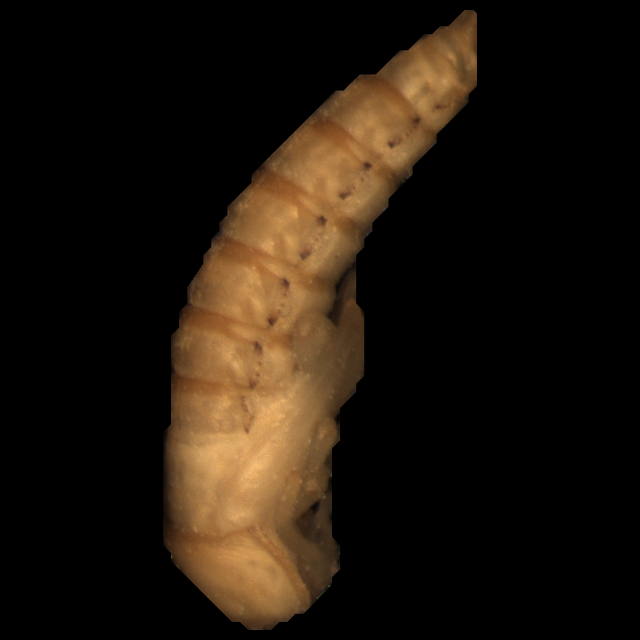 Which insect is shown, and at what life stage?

mealworm pupa
